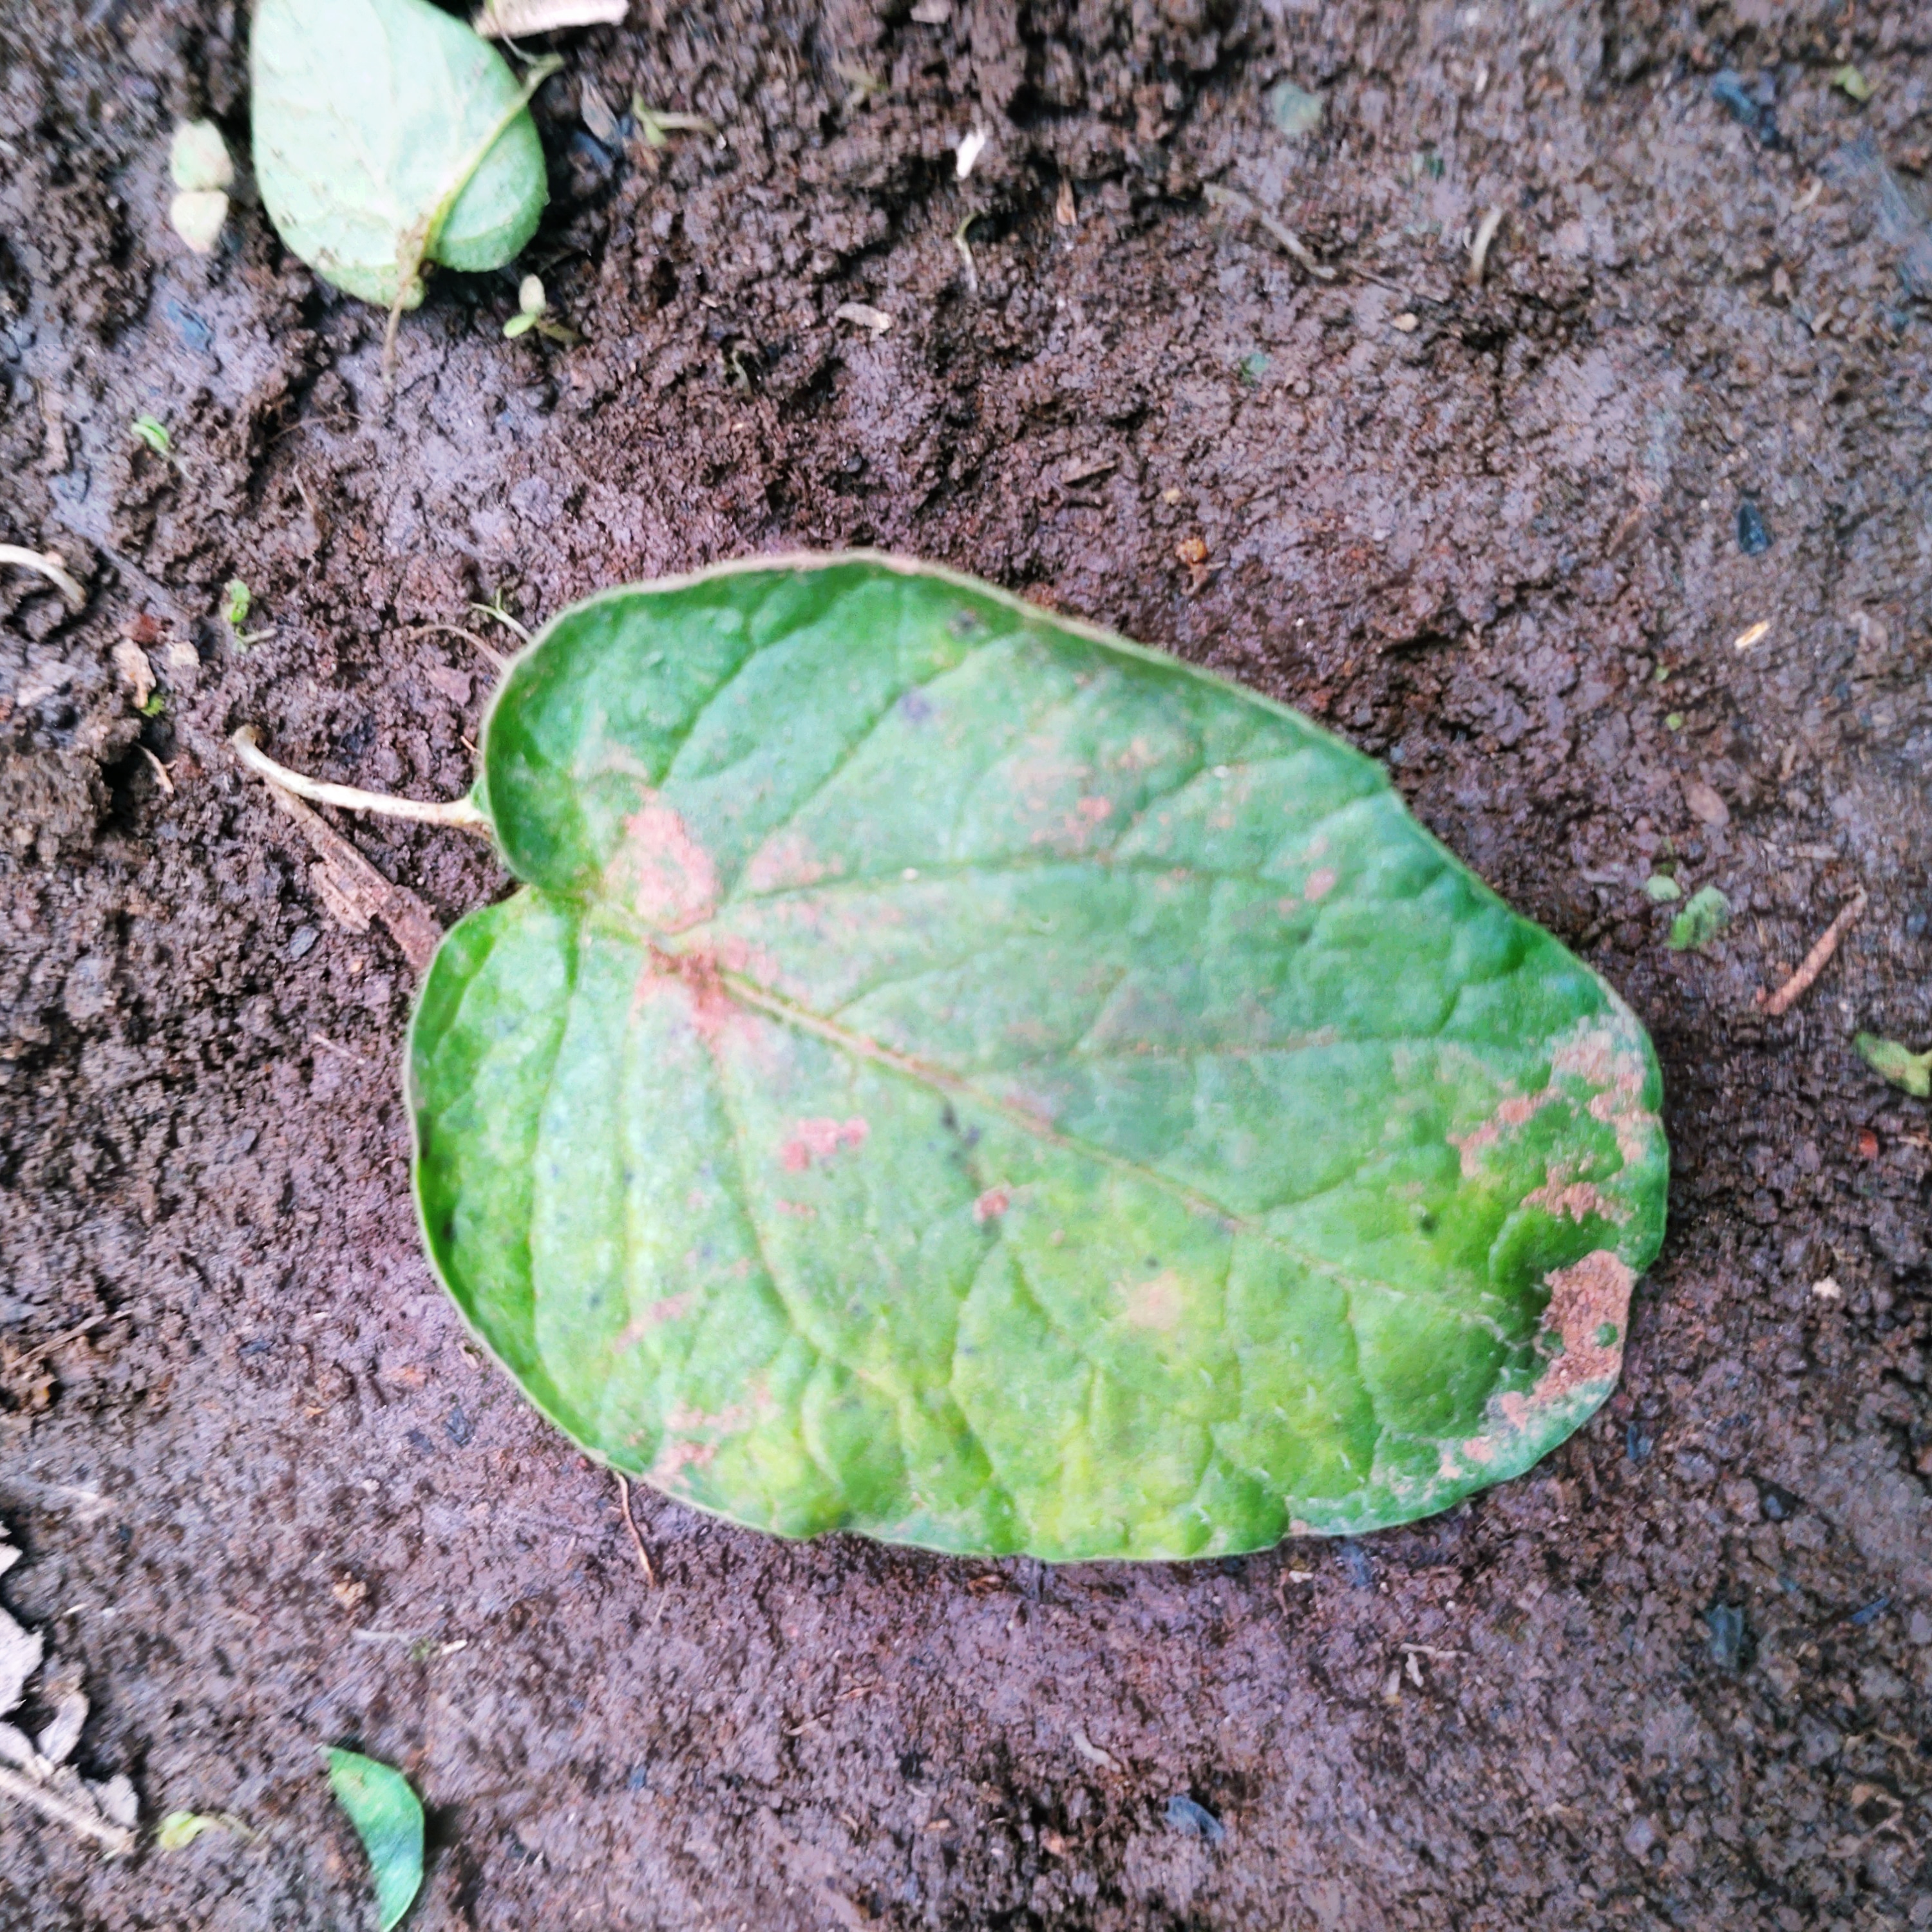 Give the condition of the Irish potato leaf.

late blight
